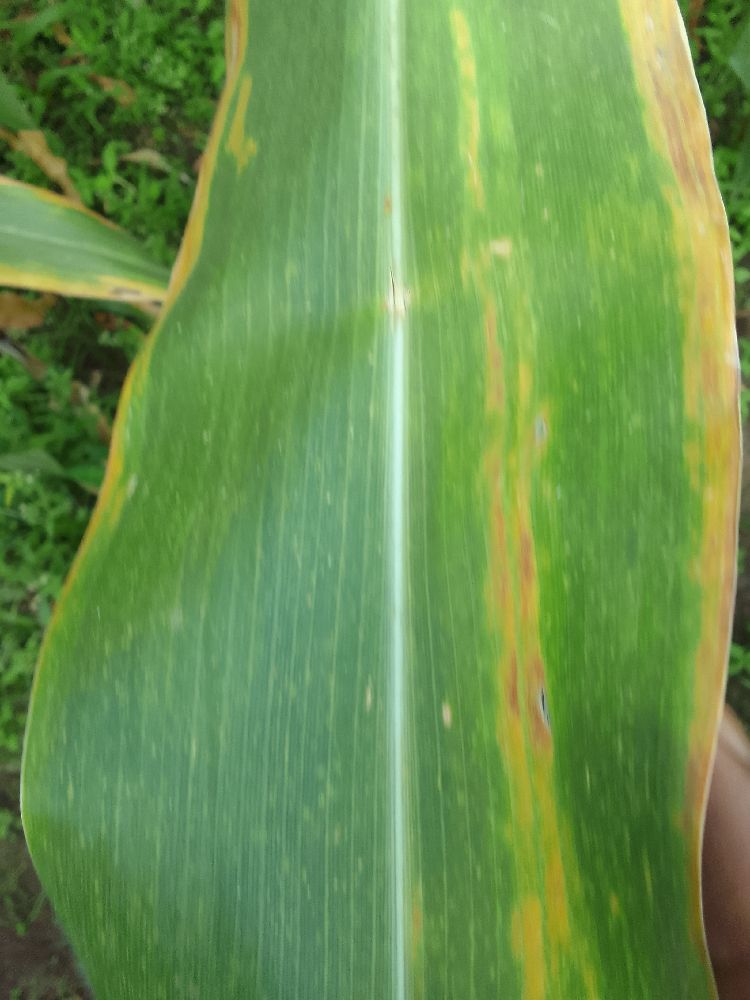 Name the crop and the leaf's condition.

maize, maize lethal necrosis
